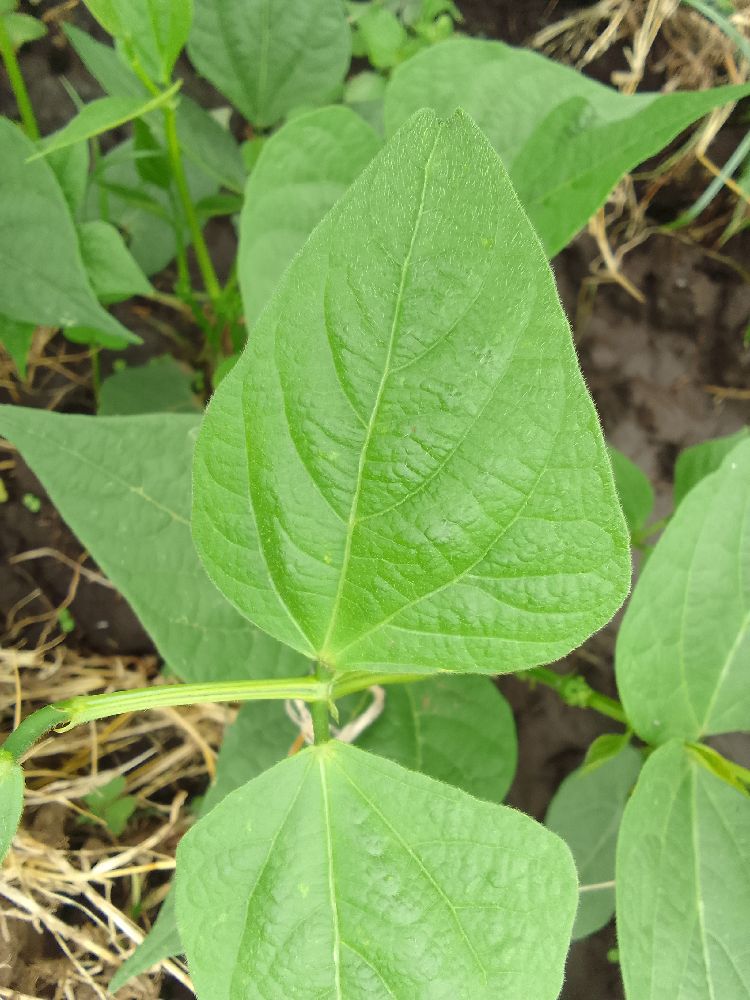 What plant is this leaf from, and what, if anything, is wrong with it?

common bean, healthy
